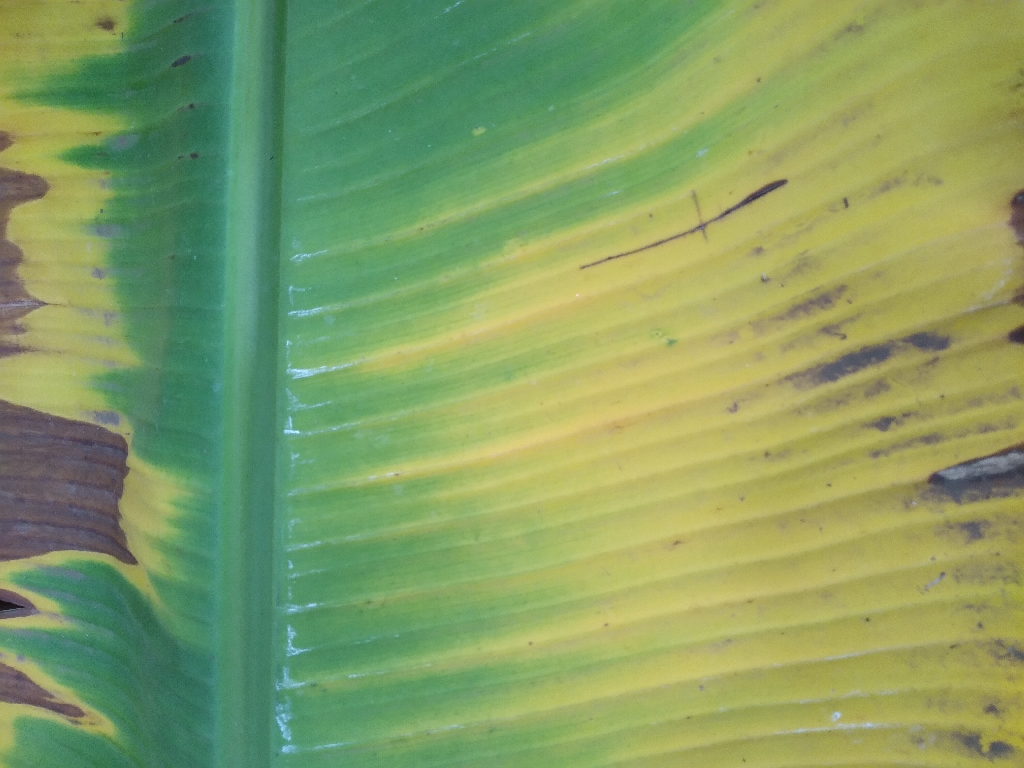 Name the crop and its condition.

banana, fusarium wilt race 1
